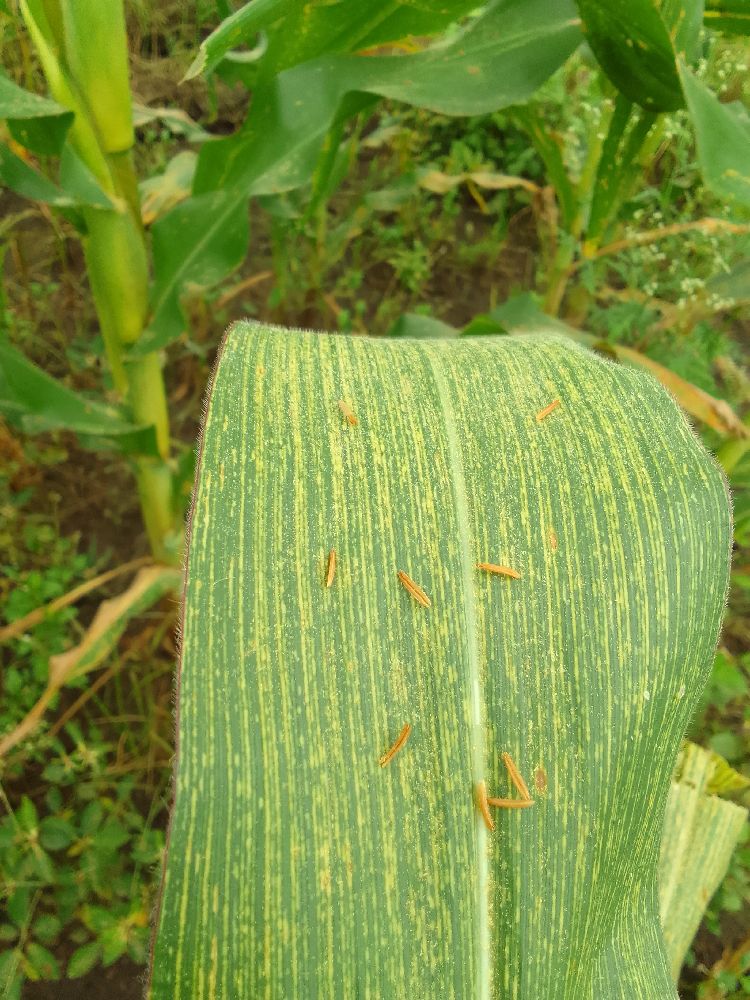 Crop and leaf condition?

maize, maize streak virus
